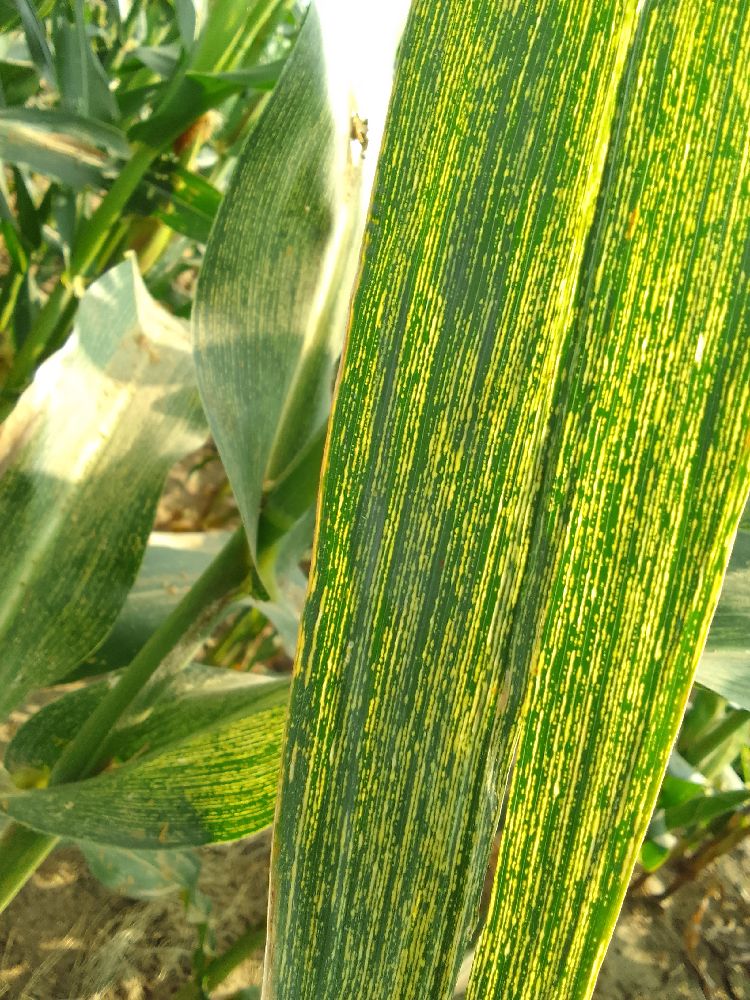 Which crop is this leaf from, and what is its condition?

maize, maize streak virus
